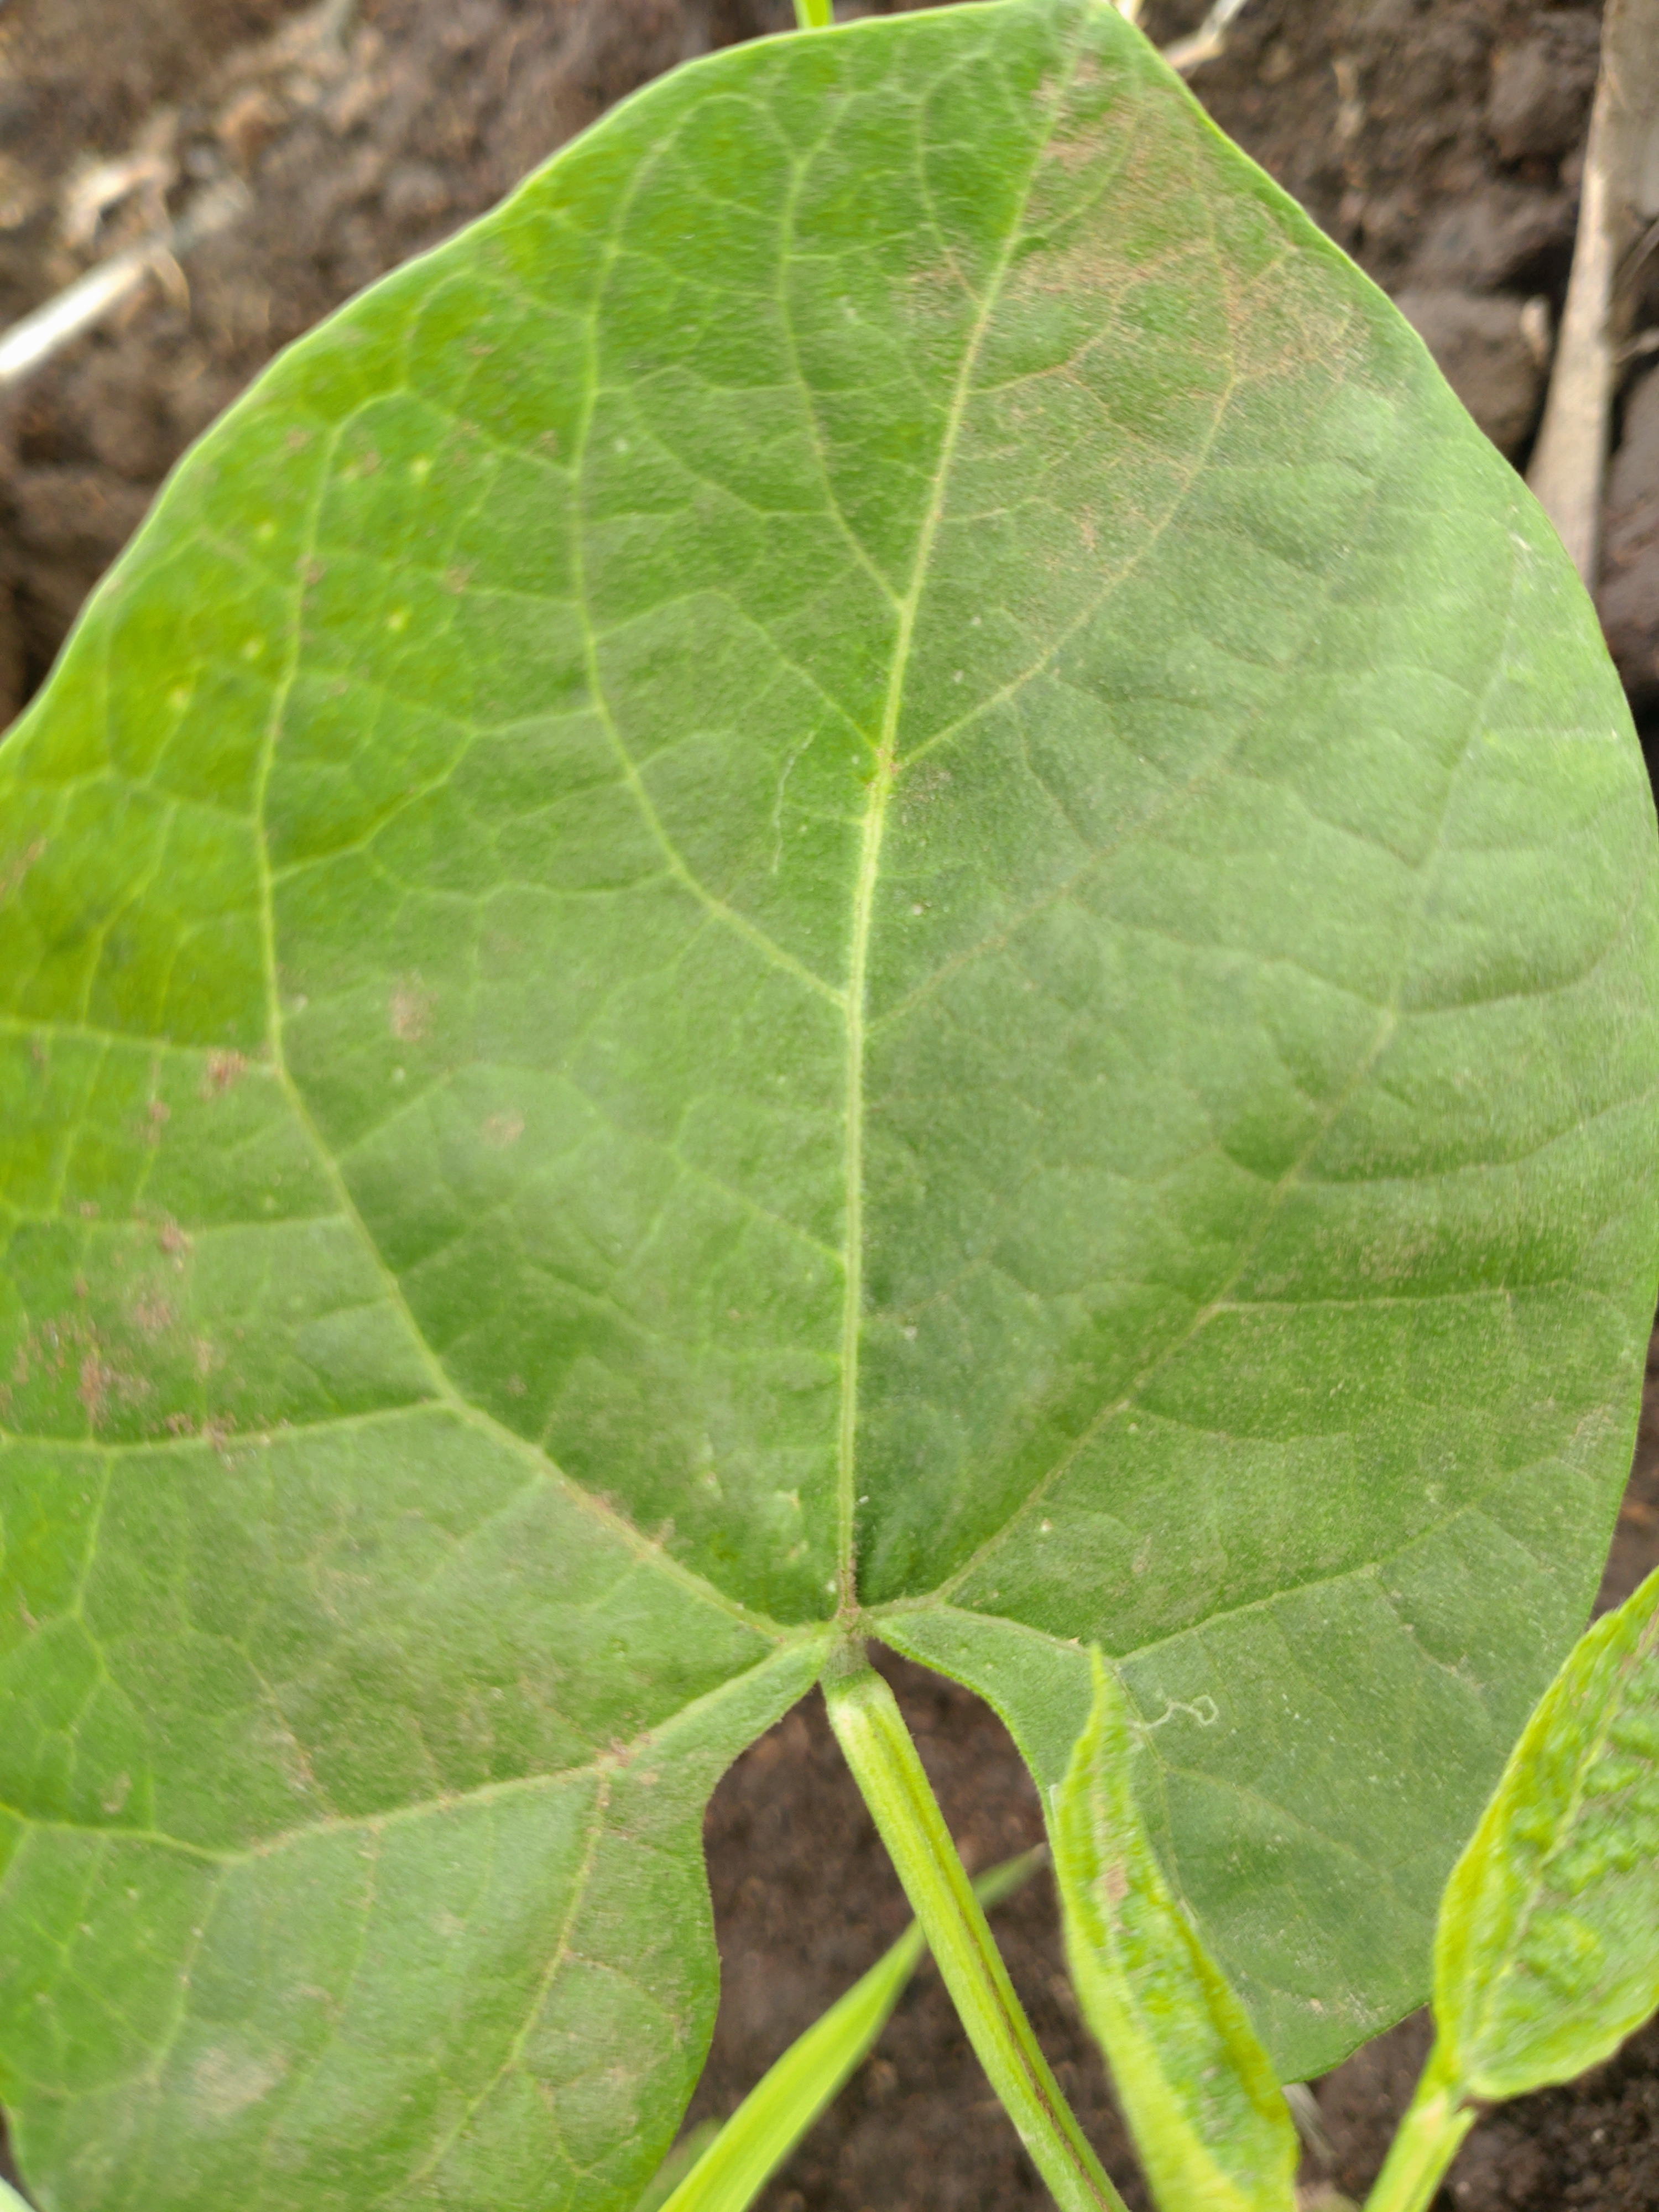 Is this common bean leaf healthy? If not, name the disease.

healthy
